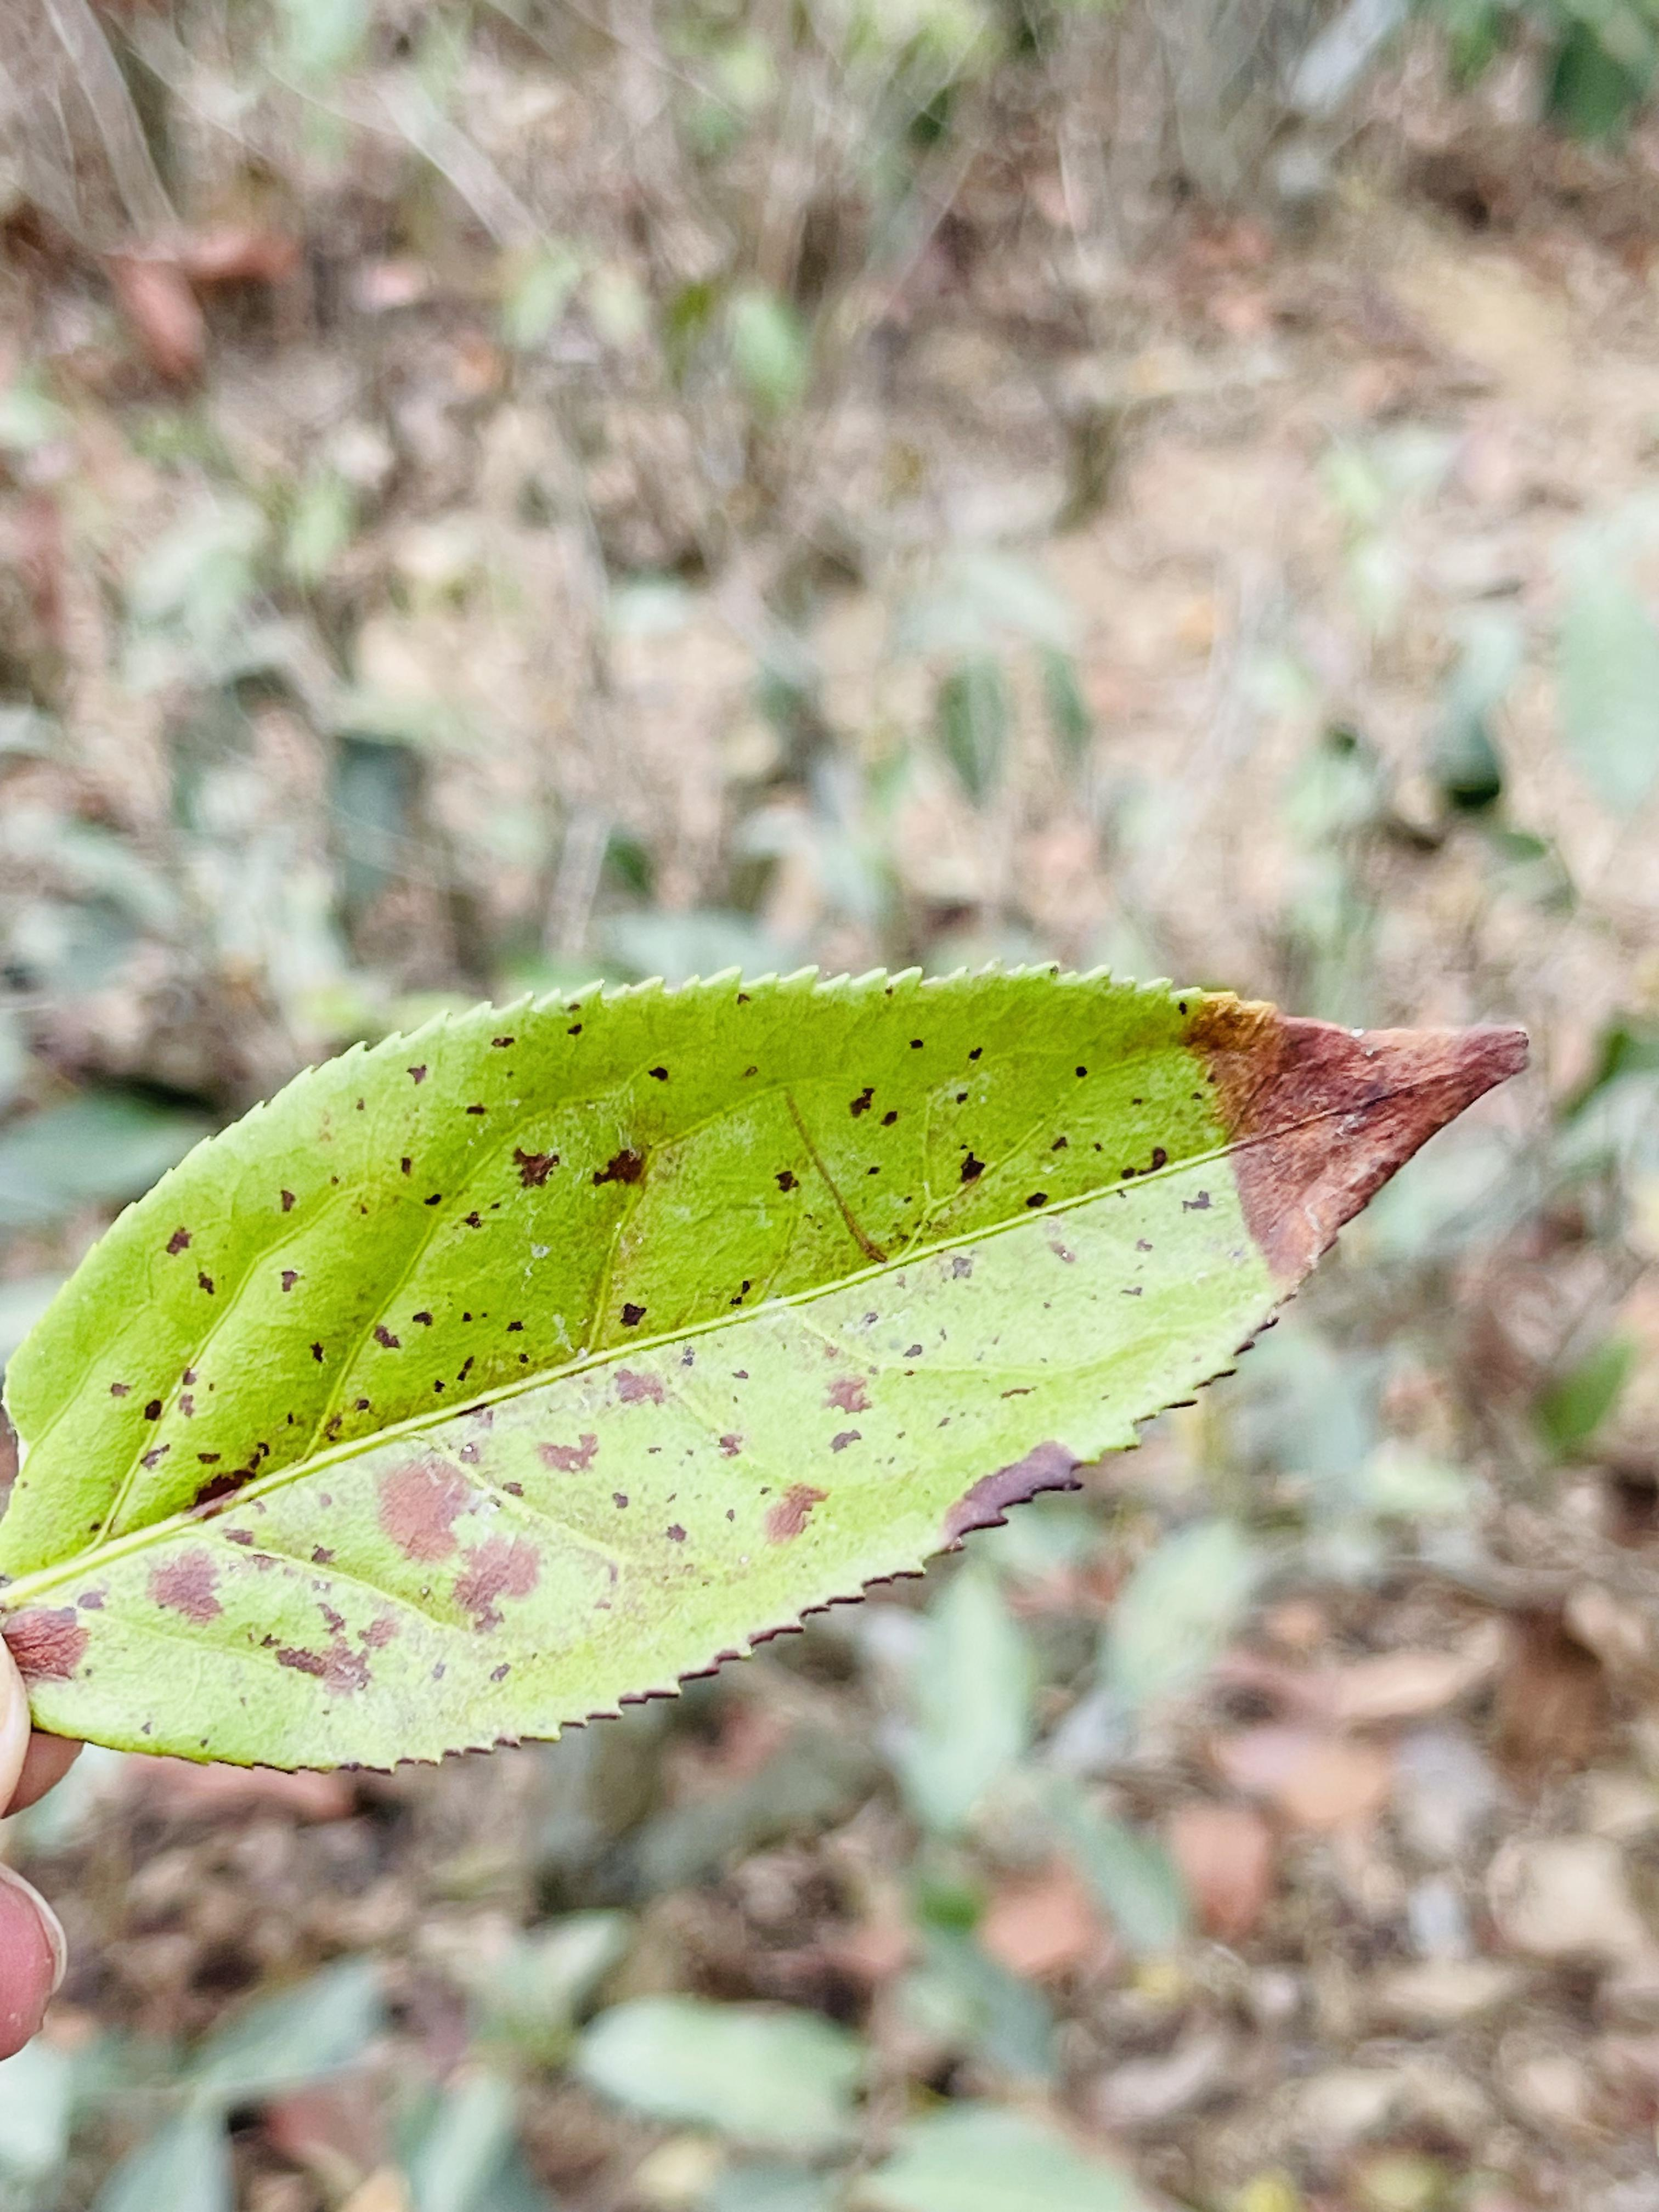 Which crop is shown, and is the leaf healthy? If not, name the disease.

tea, blight
